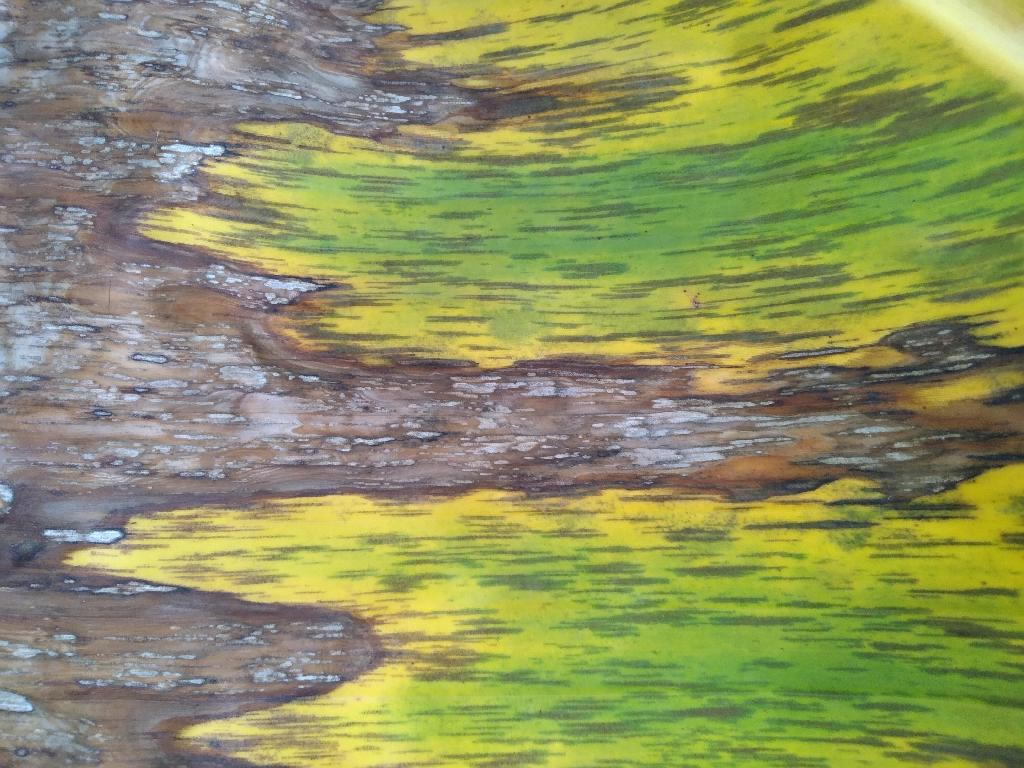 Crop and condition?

banana, black sigatoka
